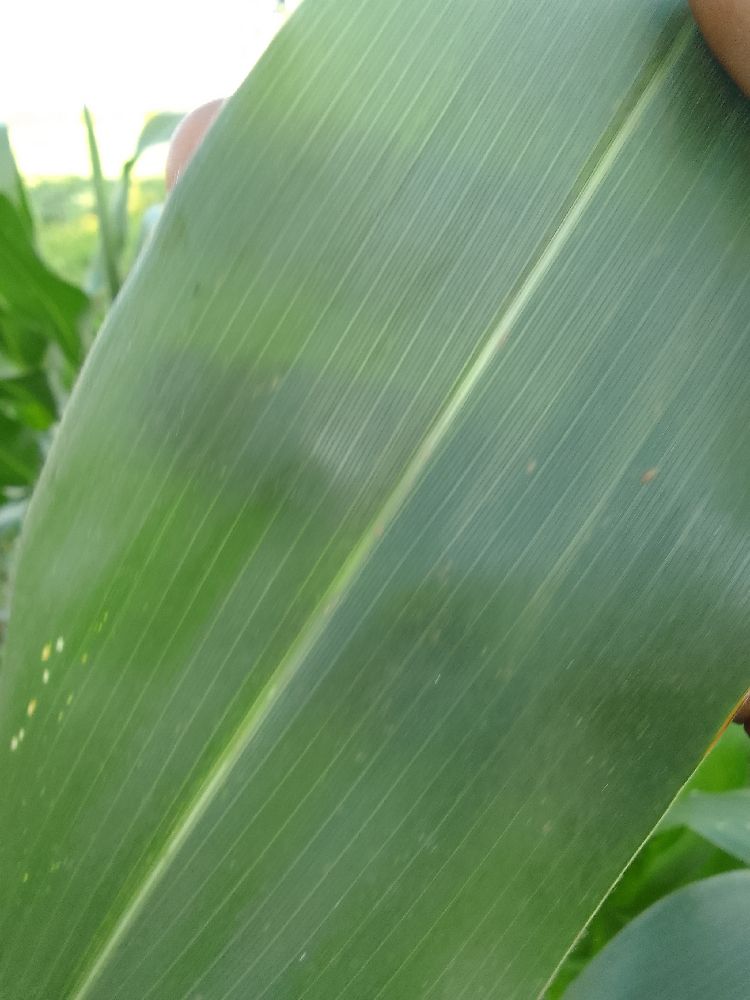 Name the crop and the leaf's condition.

maize, healthy
